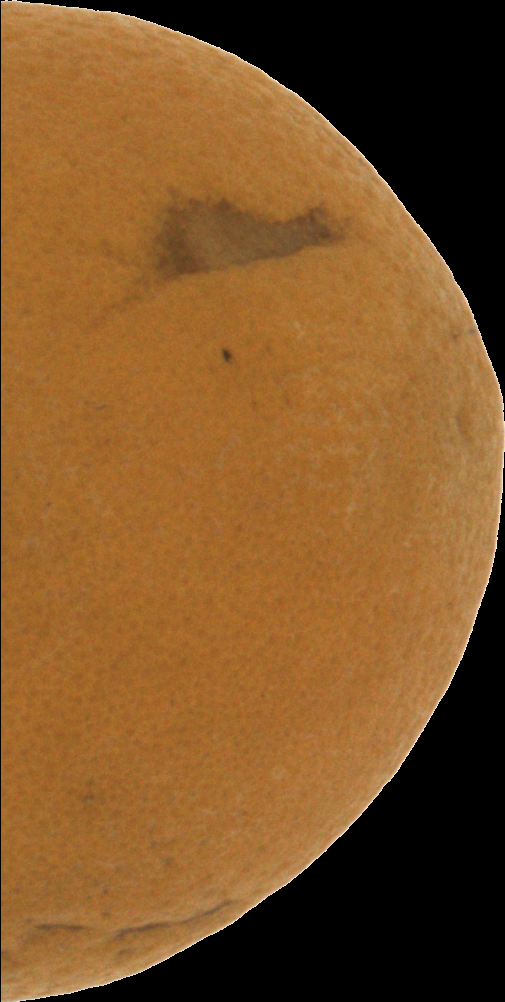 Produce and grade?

orange, bad
